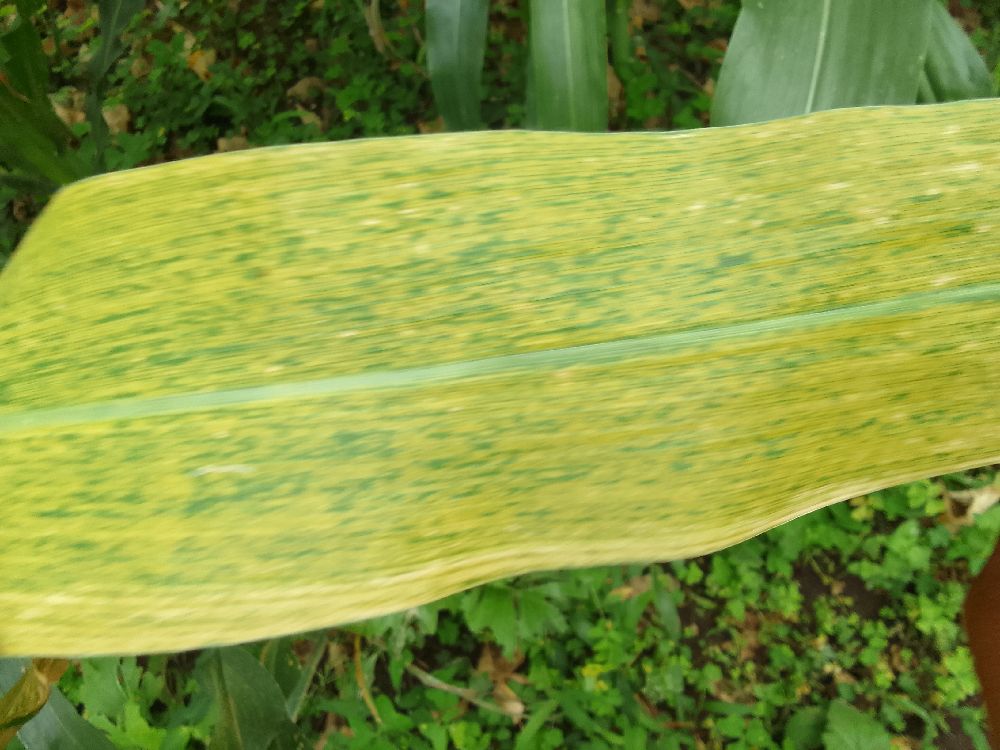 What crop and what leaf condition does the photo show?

maize, maize lethal necrosis
